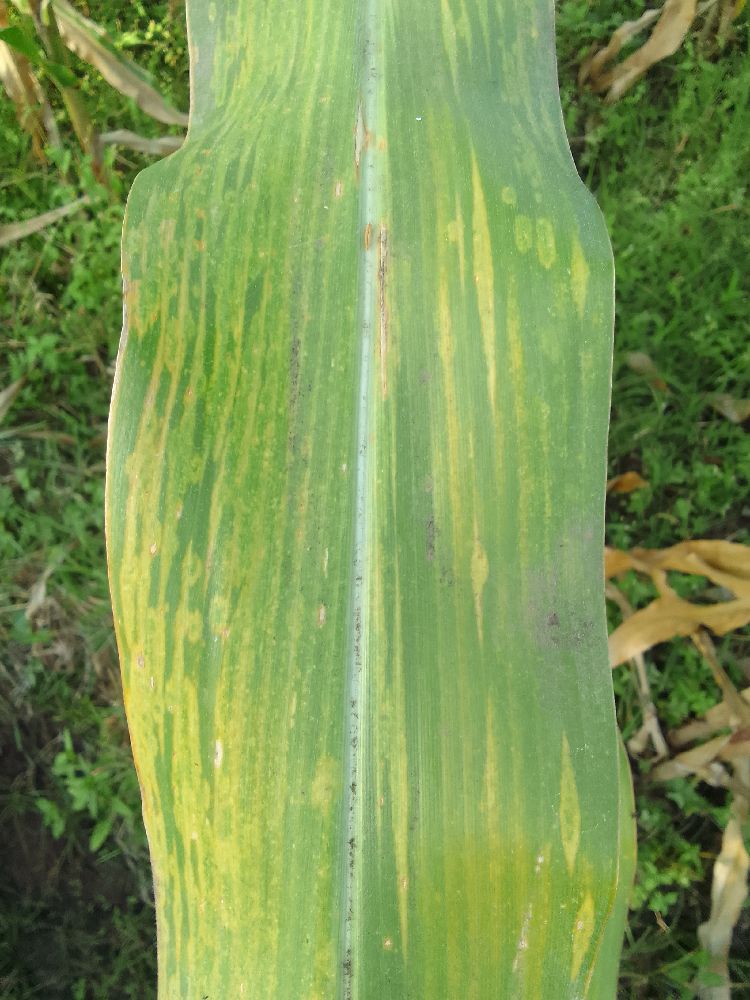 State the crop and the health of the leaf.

maize, maize lethal necrosis
